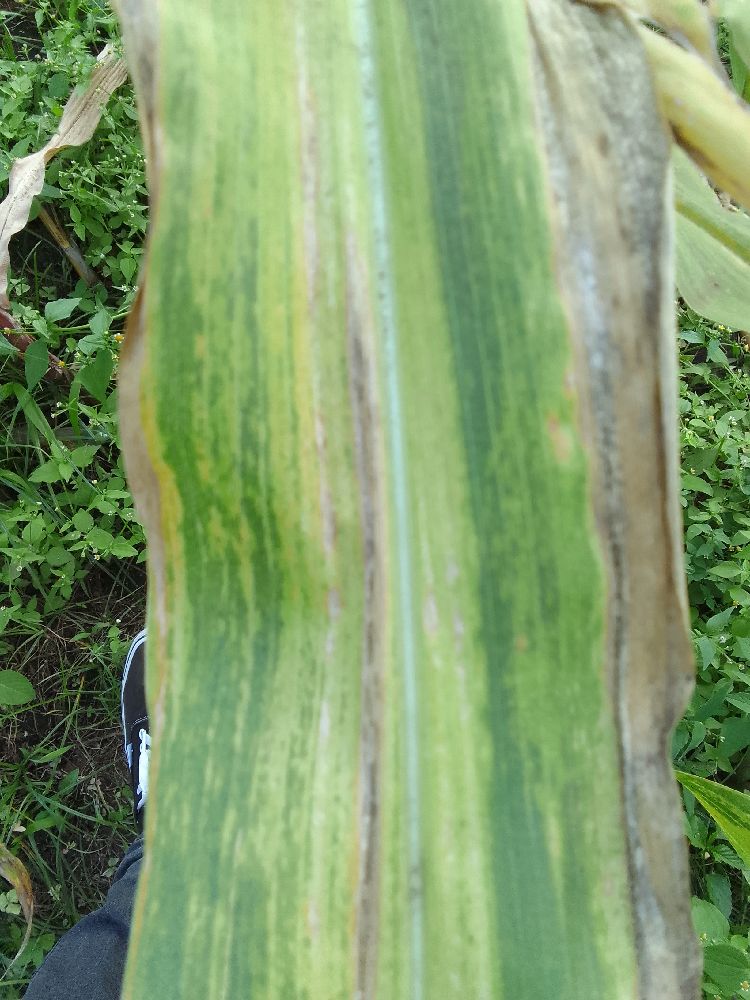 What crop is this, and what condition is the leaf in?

maize, maize lethal necrosis
